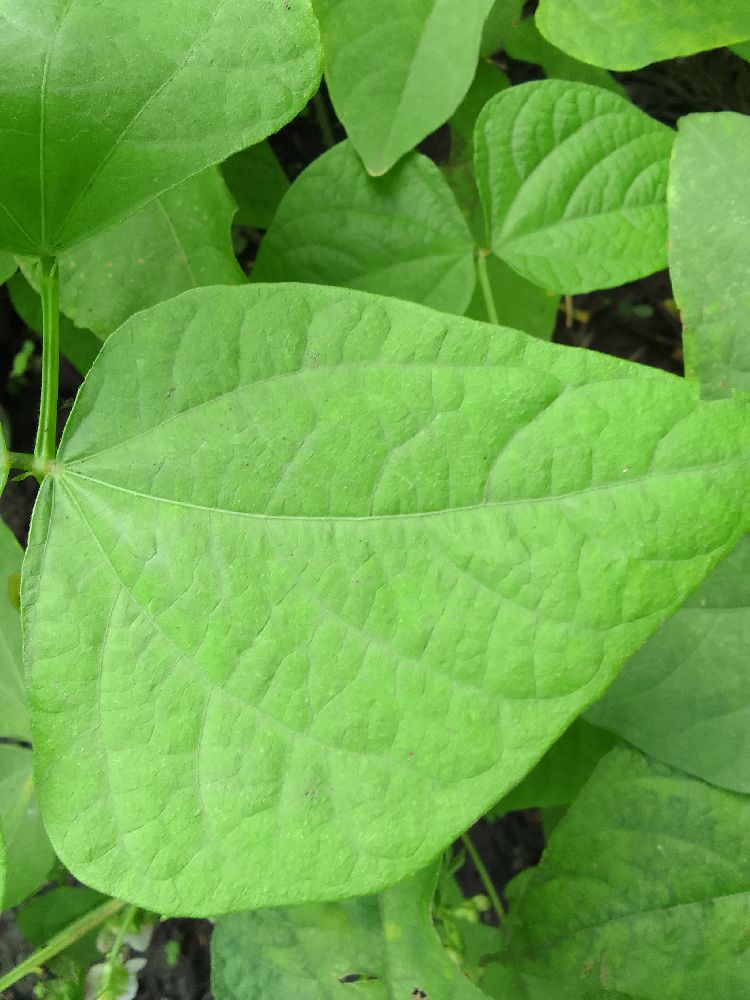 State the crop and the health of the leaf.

common bean, healthy
